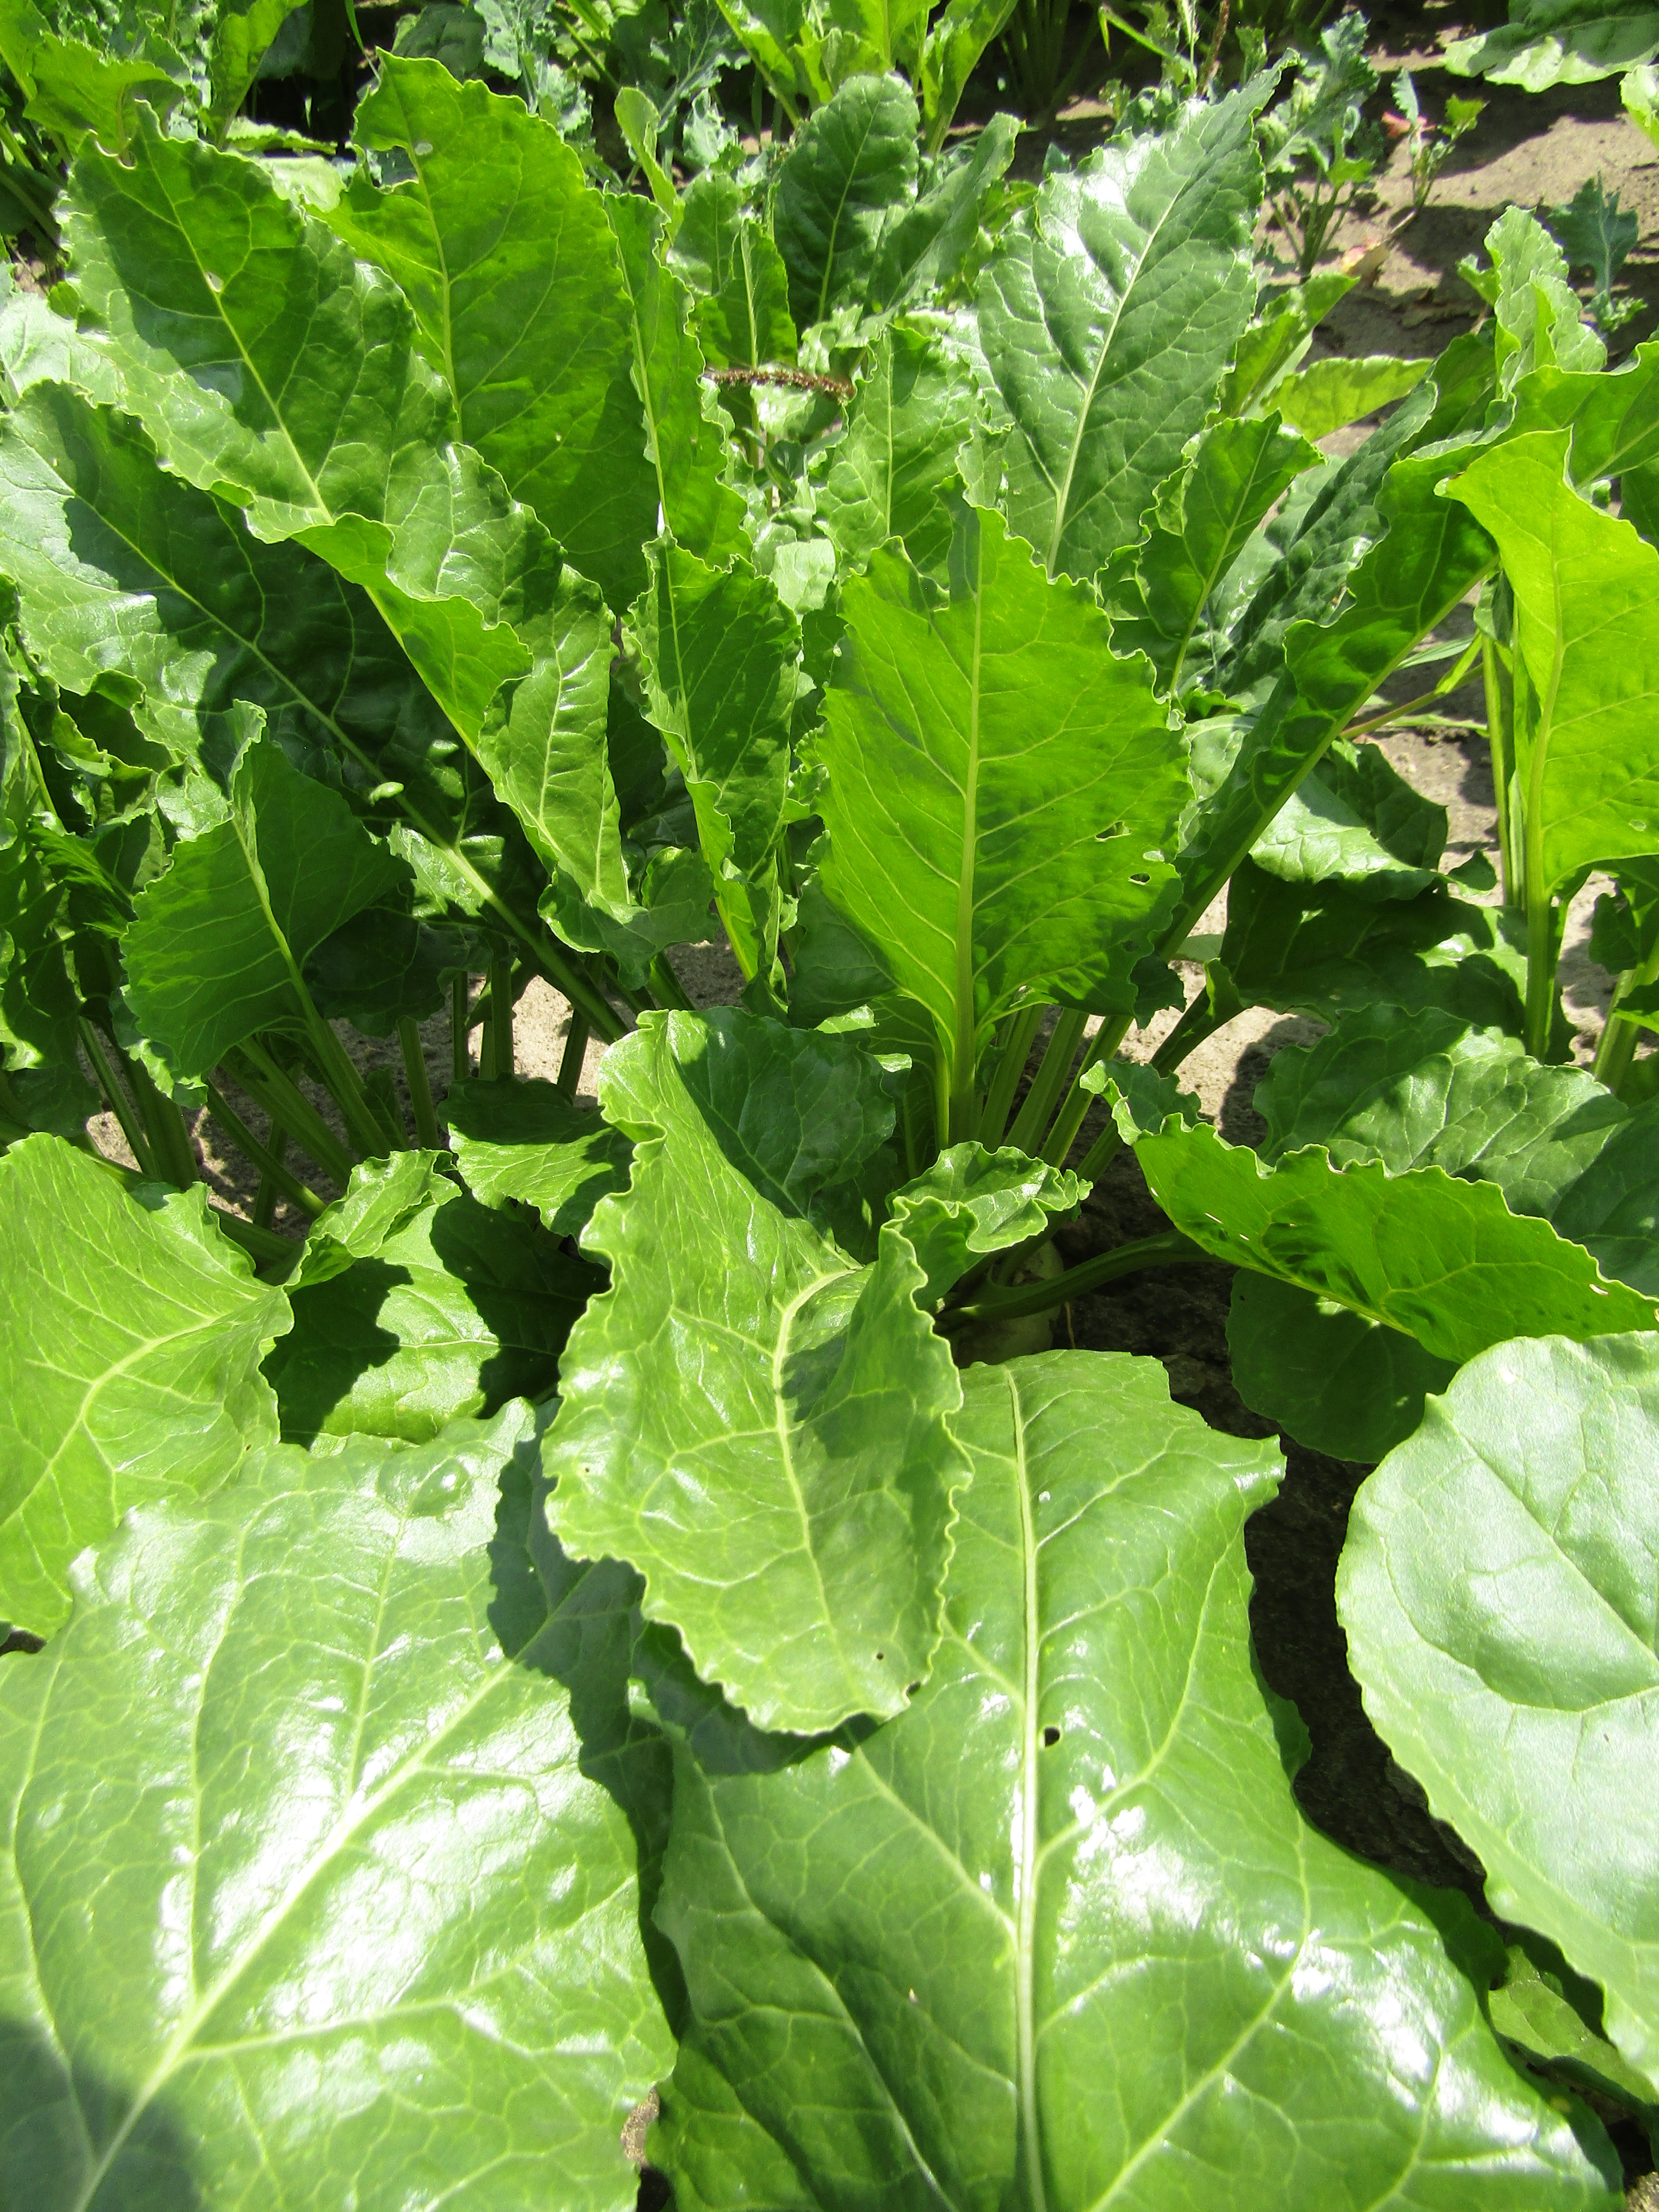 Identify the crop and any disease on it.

beet, cercospora
